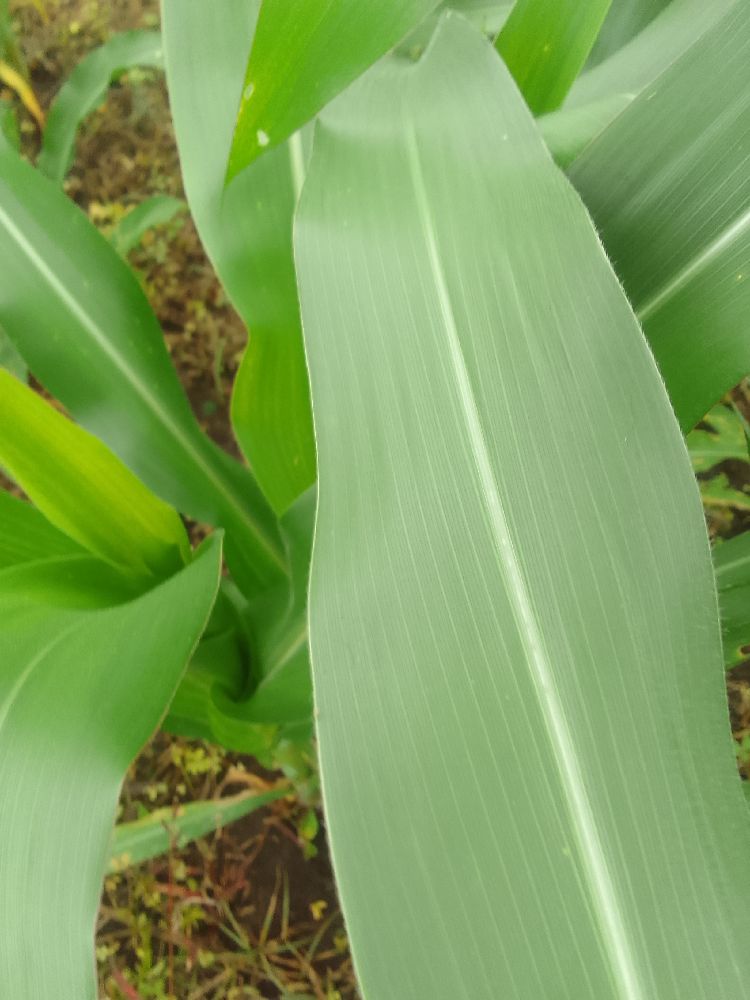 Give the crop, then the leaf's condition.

maize, healthy
